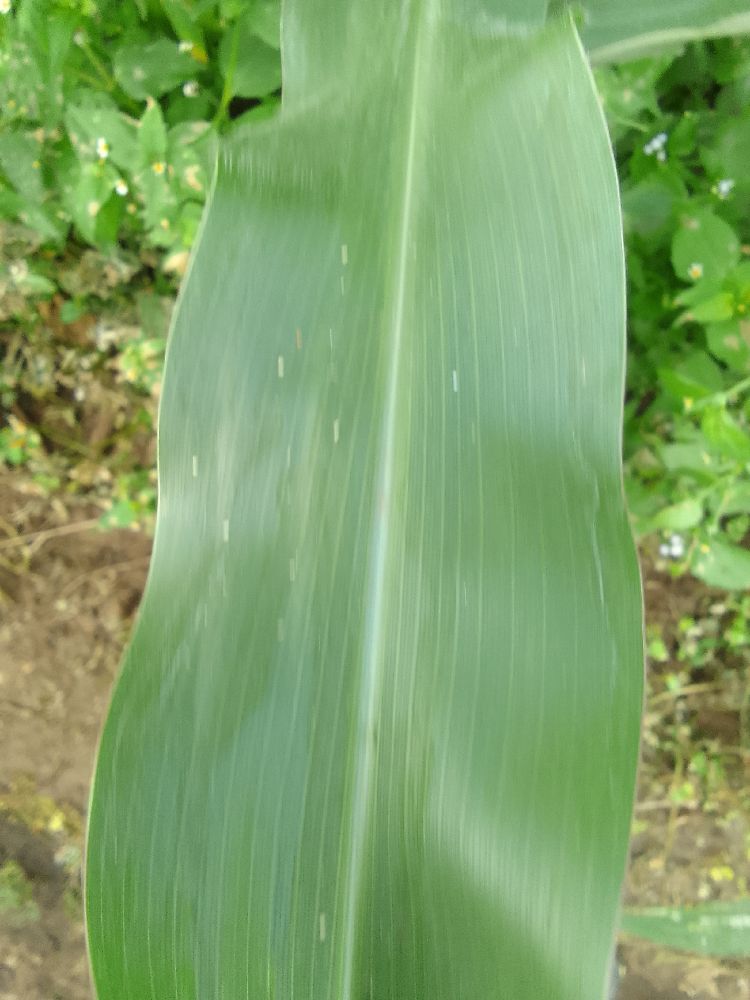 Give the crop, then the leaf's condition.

maize, healthy
